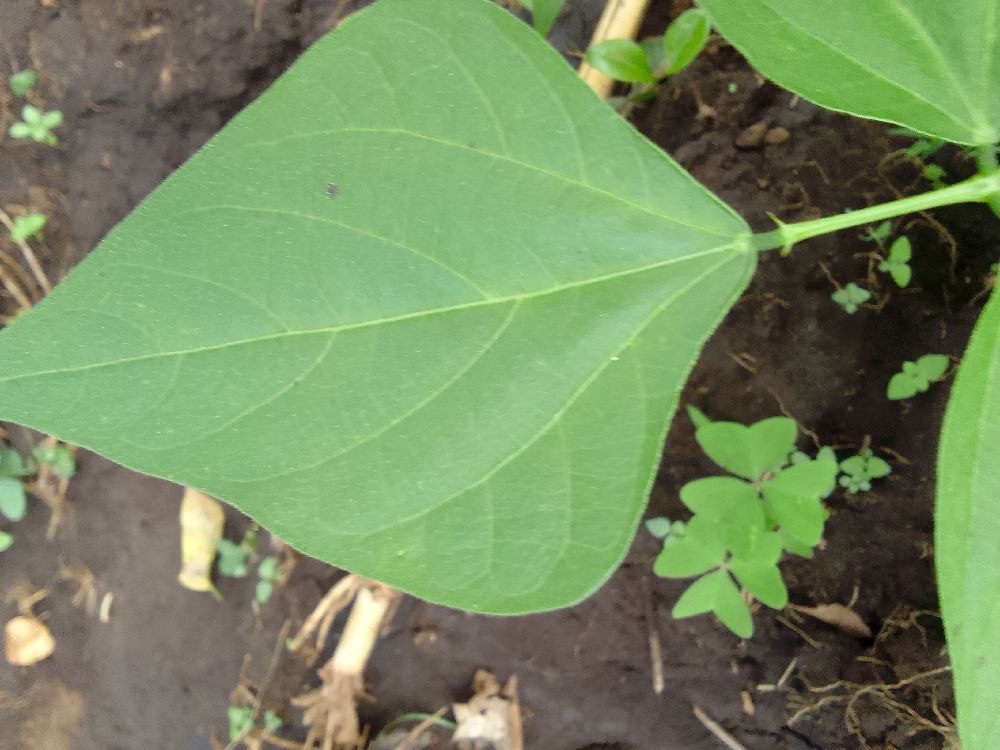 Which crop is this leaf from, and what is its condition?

common bean, healthy
